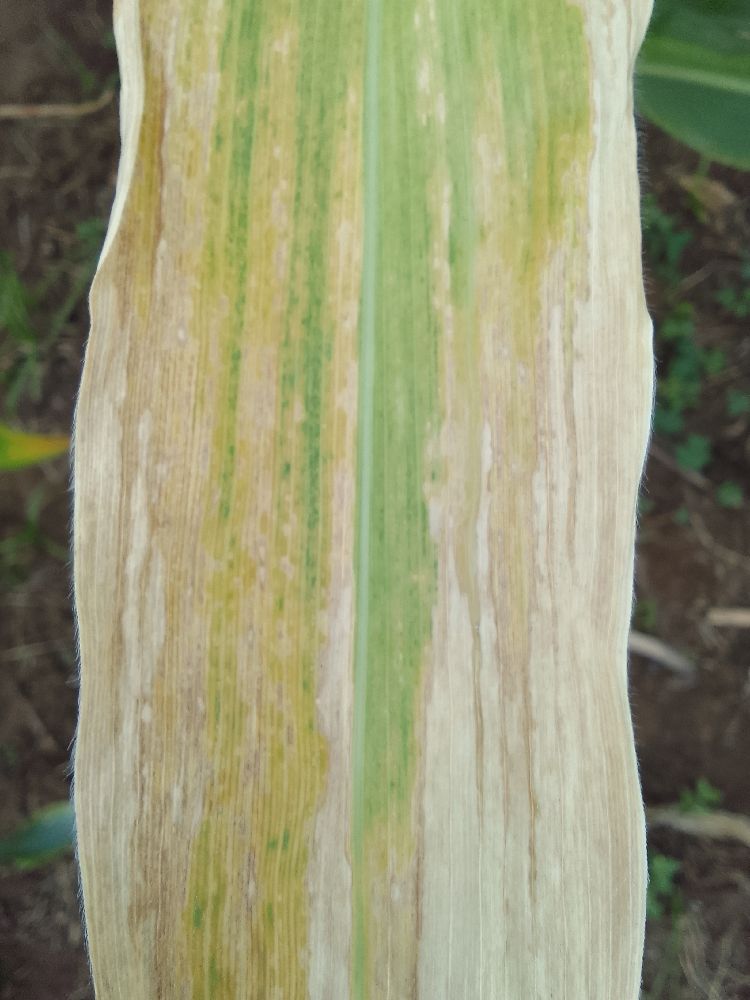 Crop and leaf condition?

maize, maize lethal necrosis
